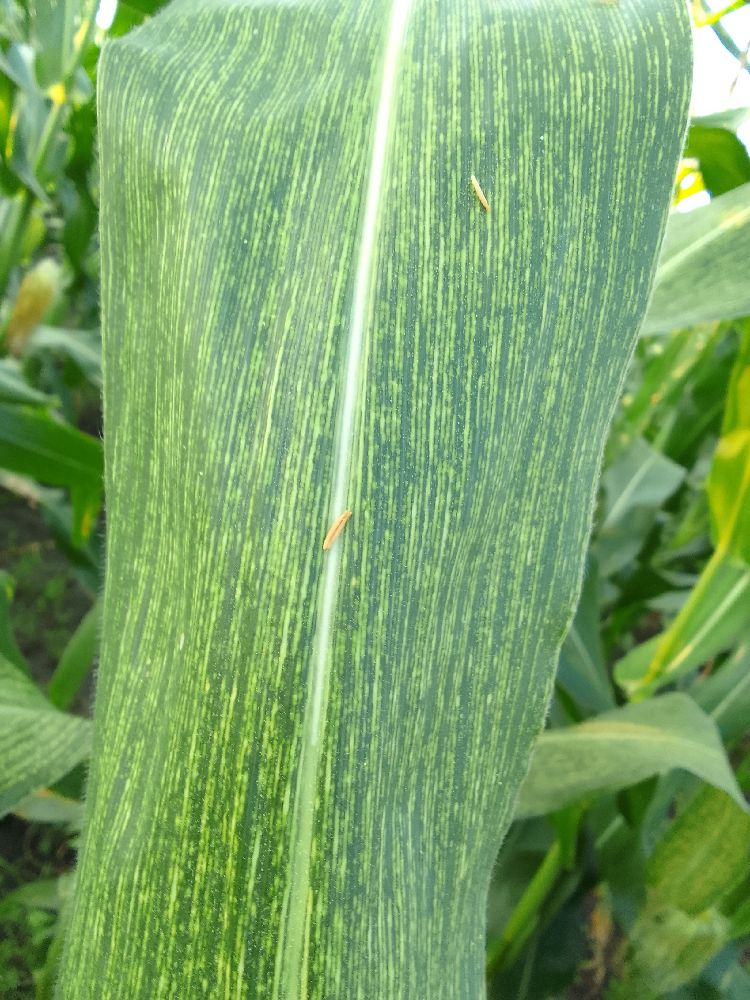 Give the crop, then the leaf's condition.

maize, maize streak virus
